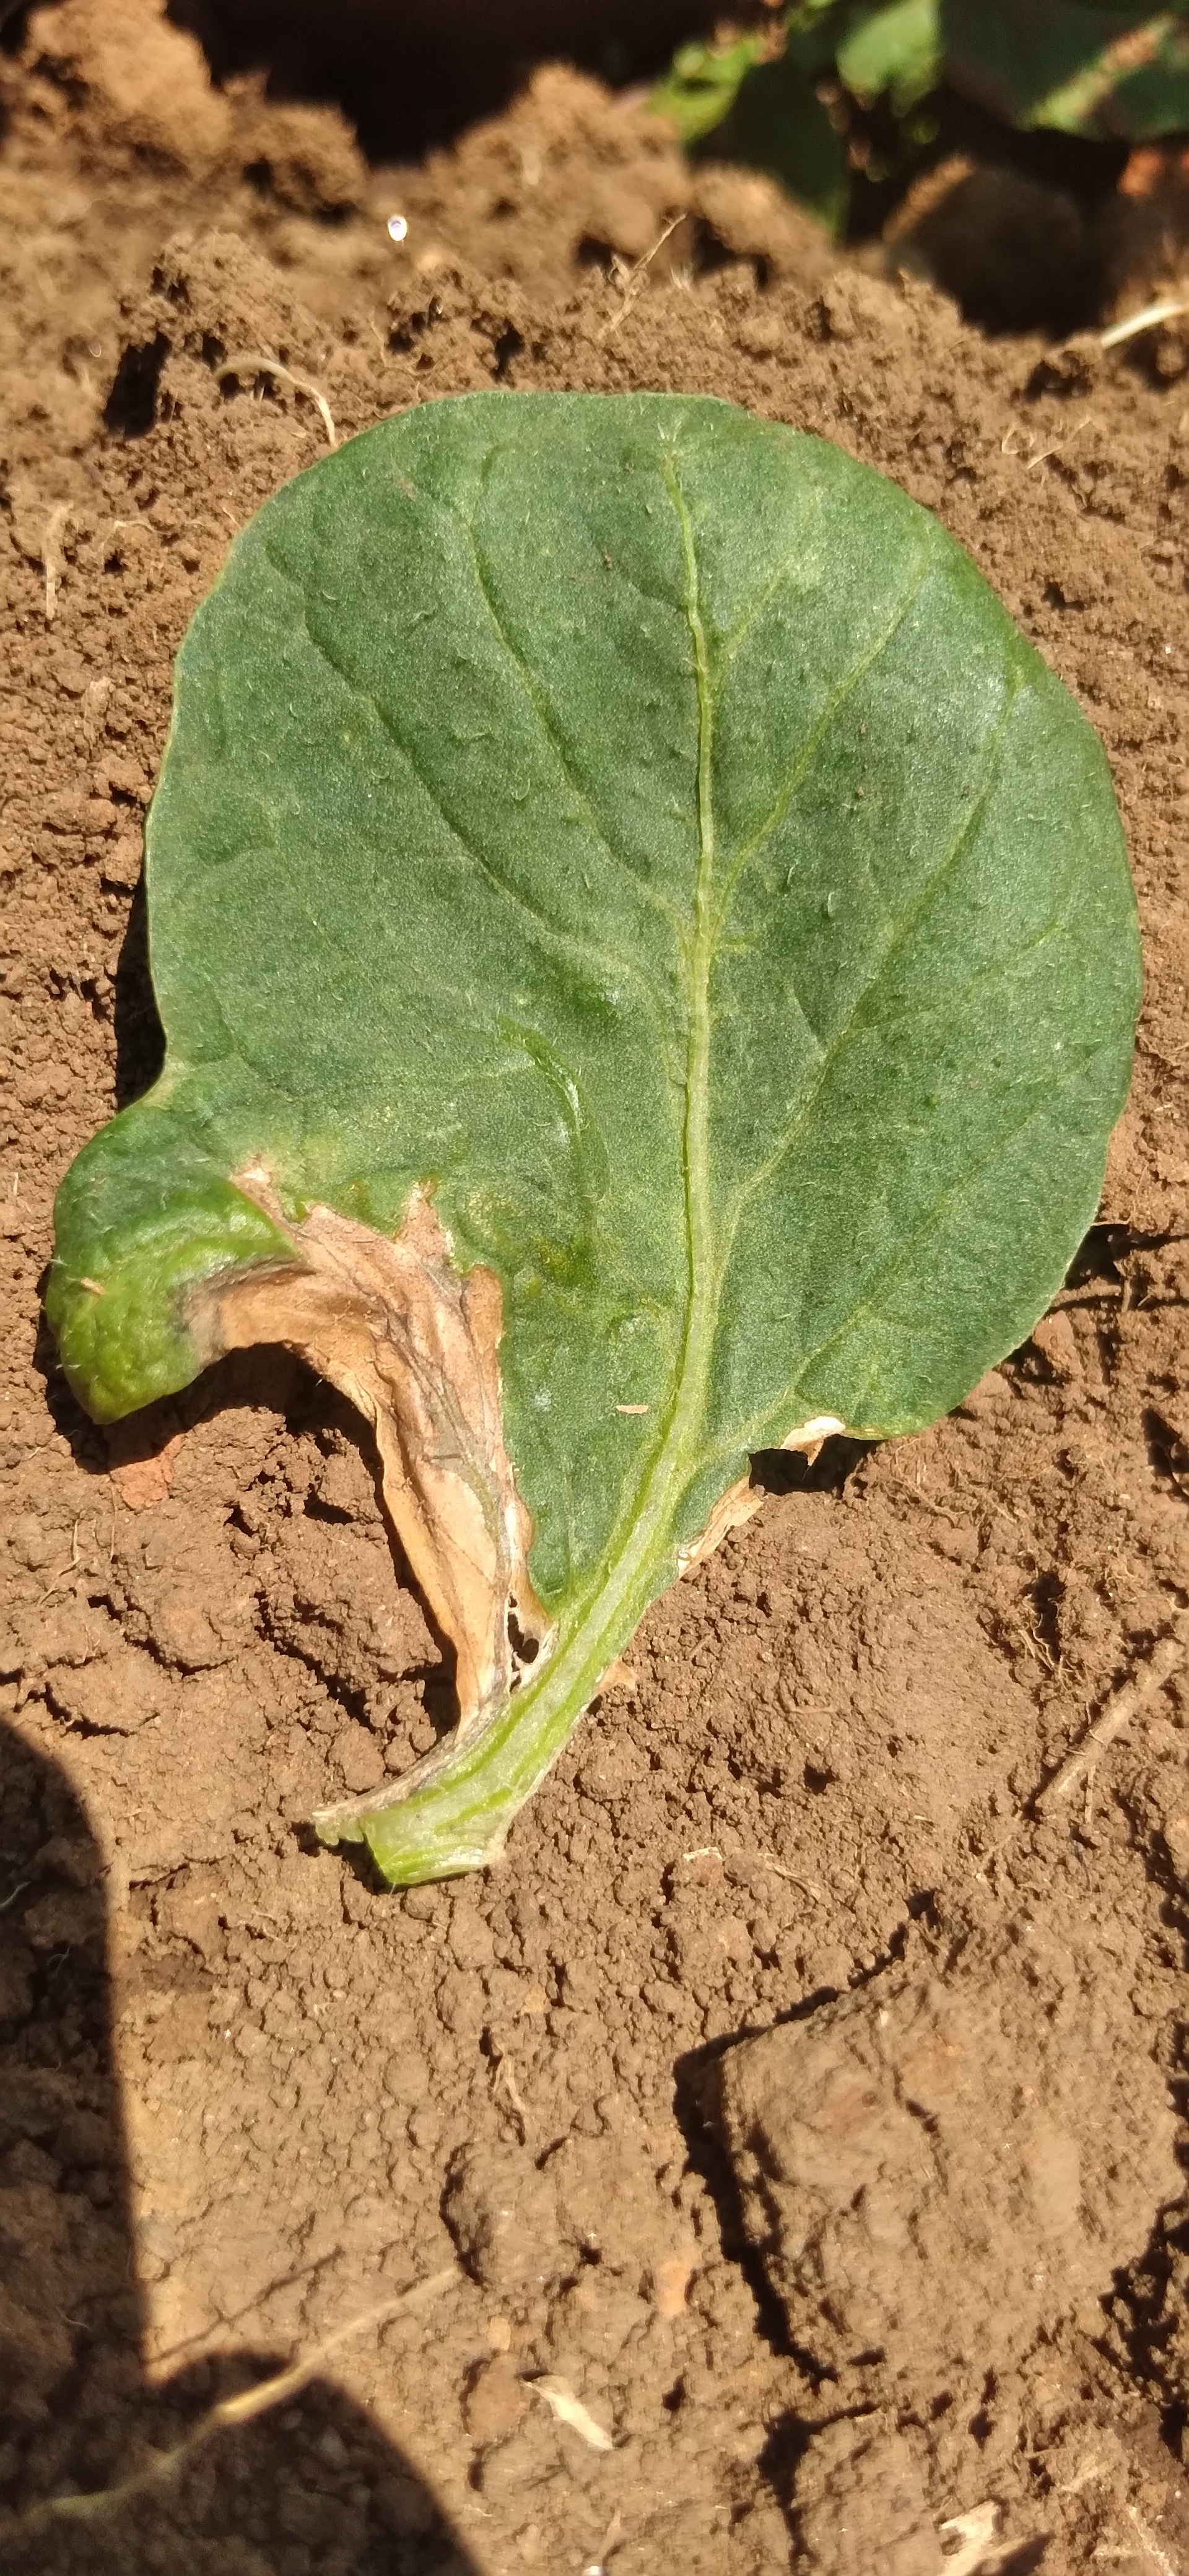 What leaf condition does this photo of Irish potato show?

early blight
